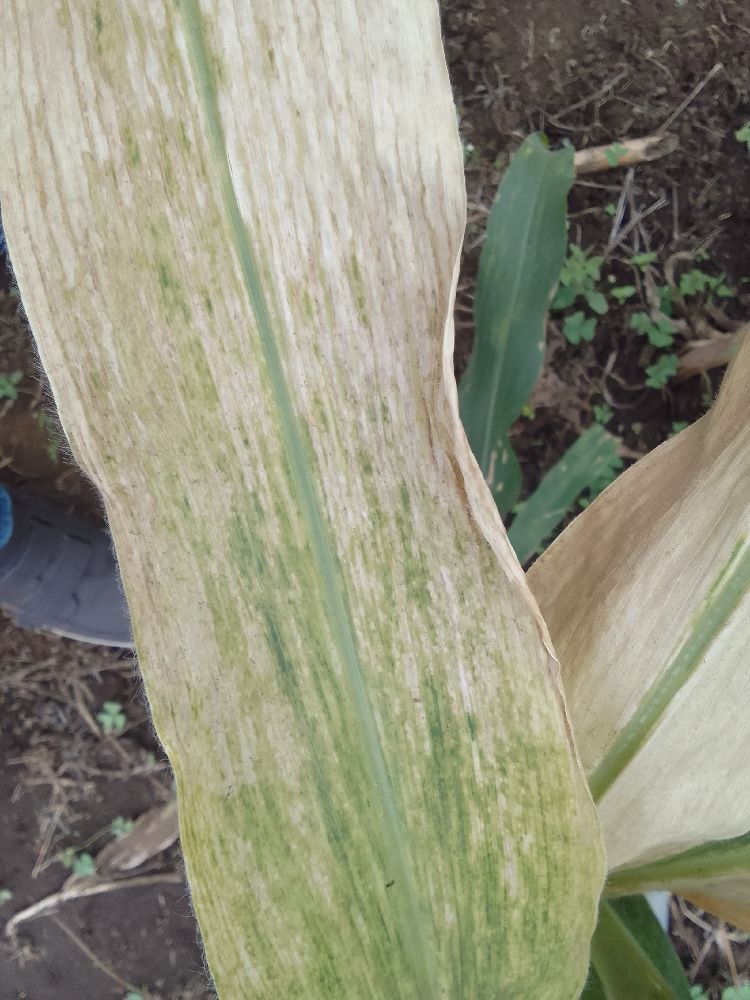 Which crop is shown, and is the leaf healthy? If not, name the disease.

maize, maize lethal necrosis
